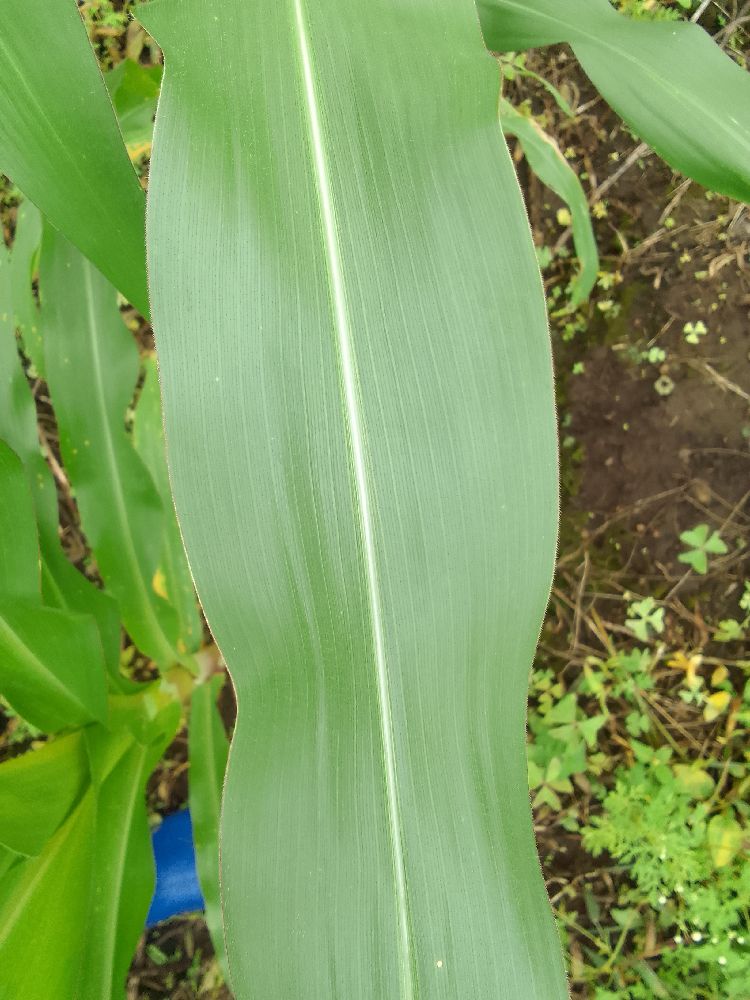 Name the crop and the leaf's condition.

maize, healthy
